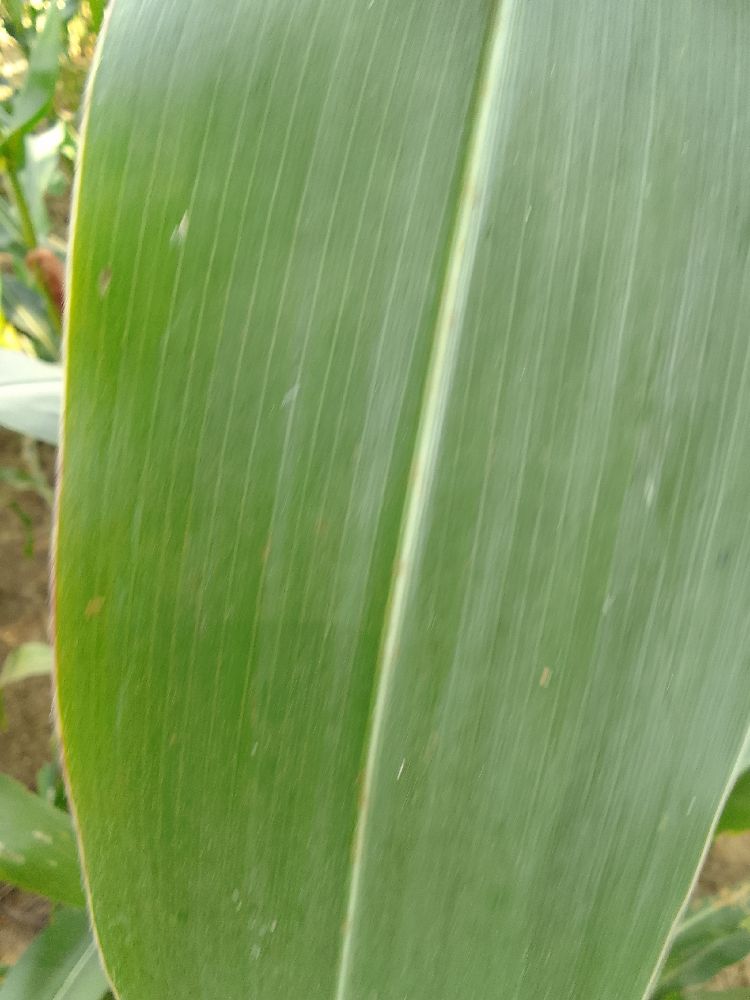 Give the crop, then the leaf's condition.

maize, healthy
